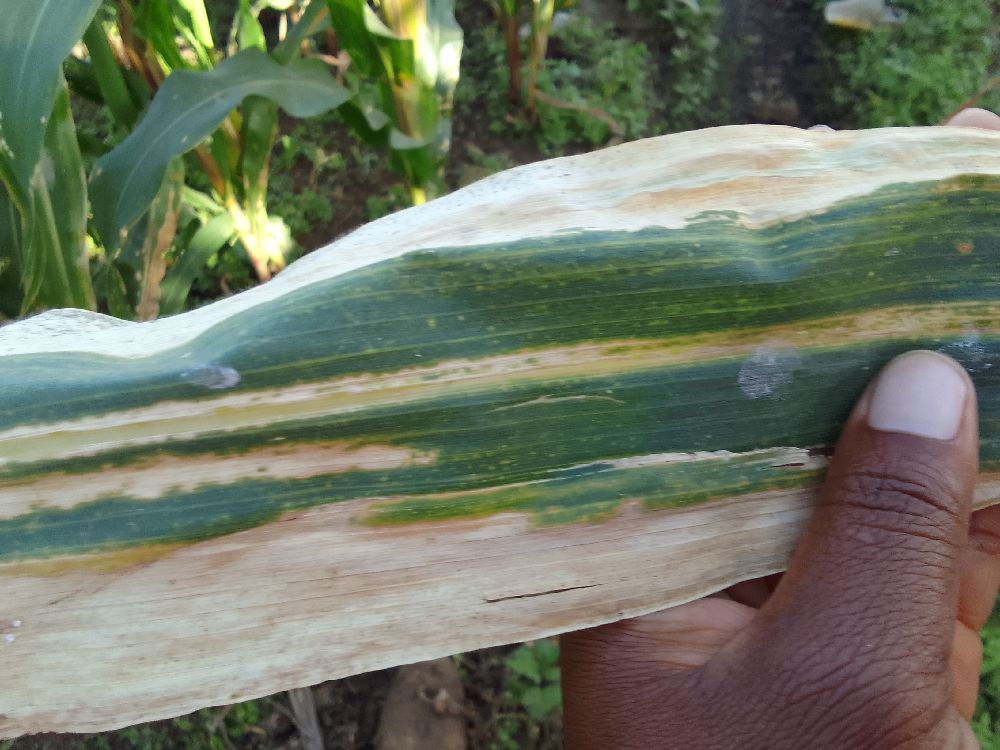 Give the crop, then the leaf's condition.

maize, maize lethal necrosis
